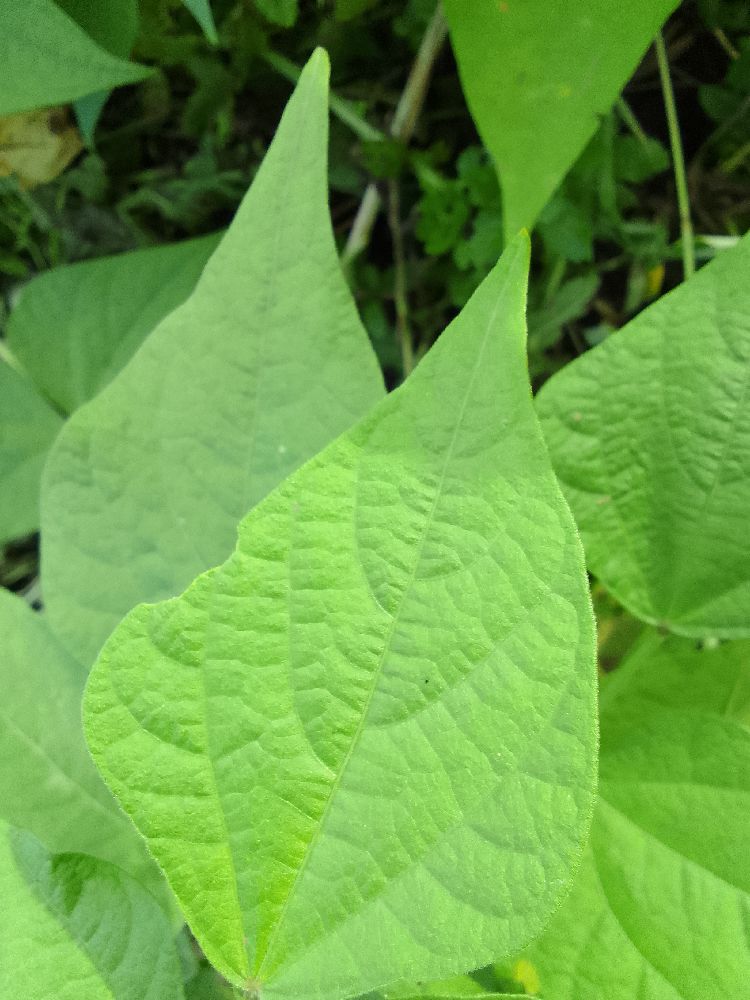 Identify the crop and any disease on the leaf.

common bean, healthy
